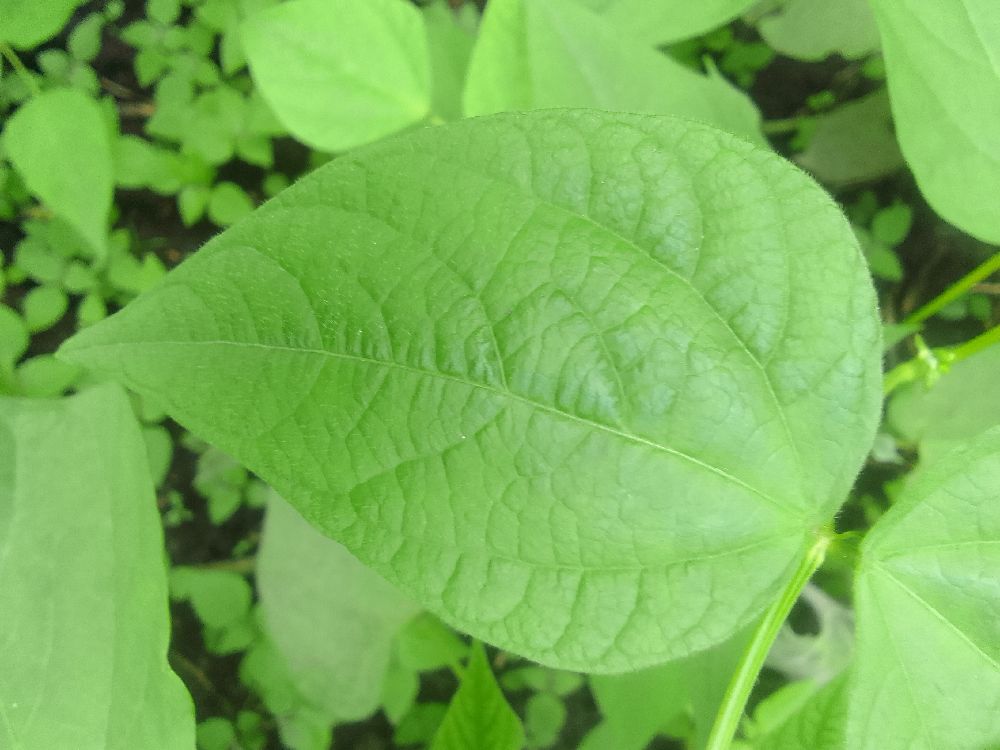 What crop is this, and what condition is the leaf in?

common bean, healthy
